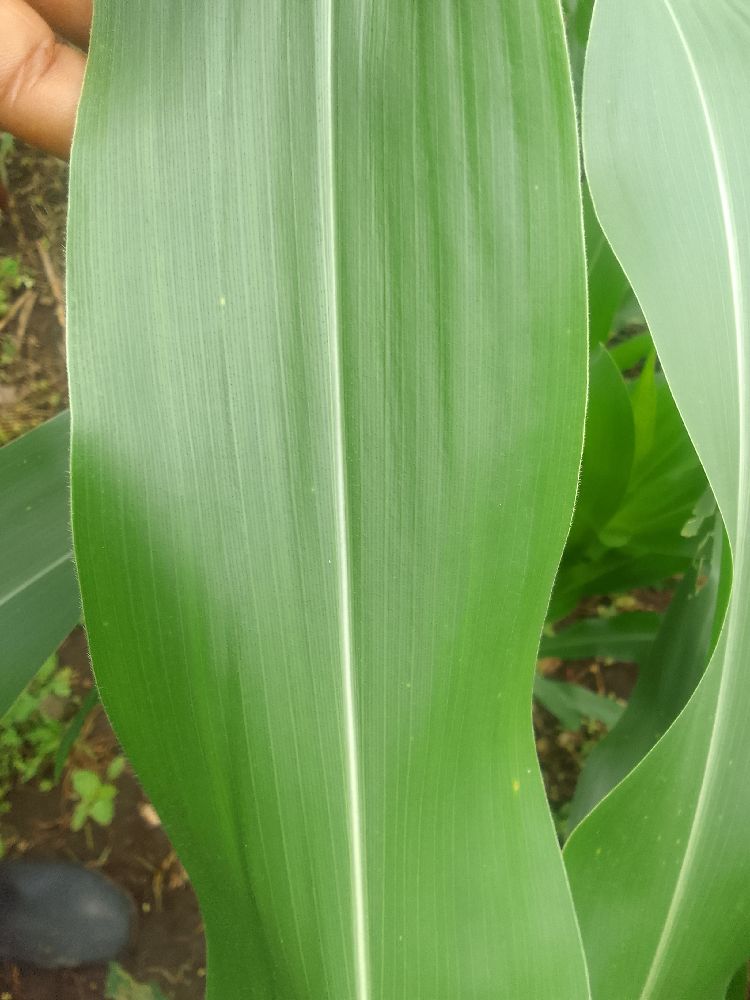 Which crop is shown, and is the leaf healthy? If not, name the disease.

maize, healthy
